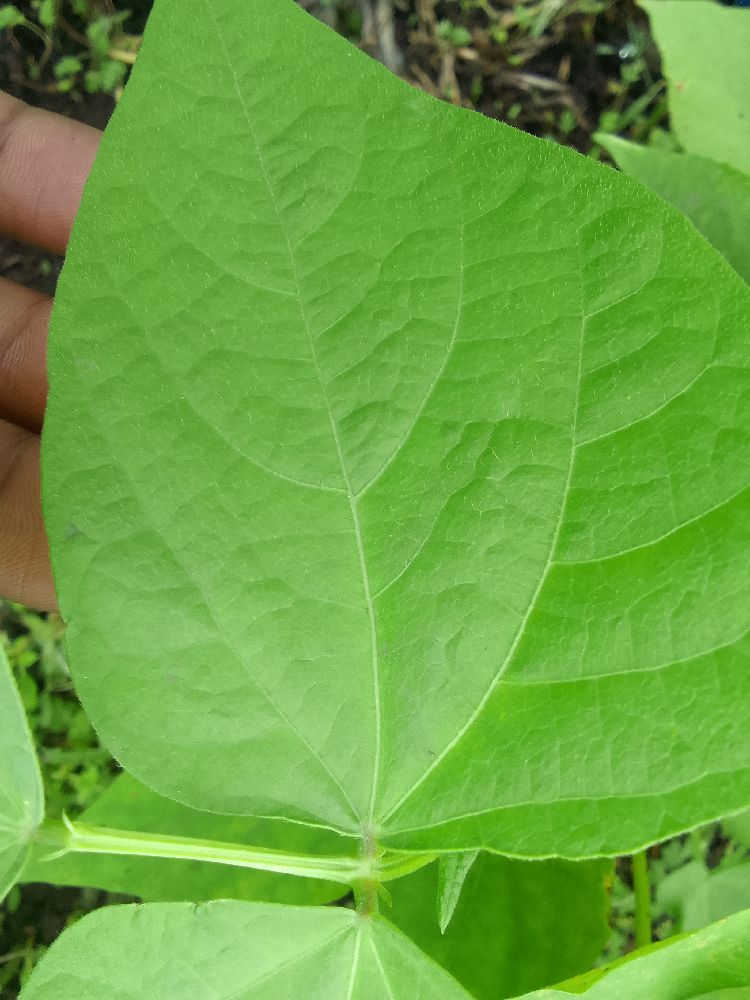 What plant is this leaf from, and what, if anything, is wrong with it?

common bean, healthy
